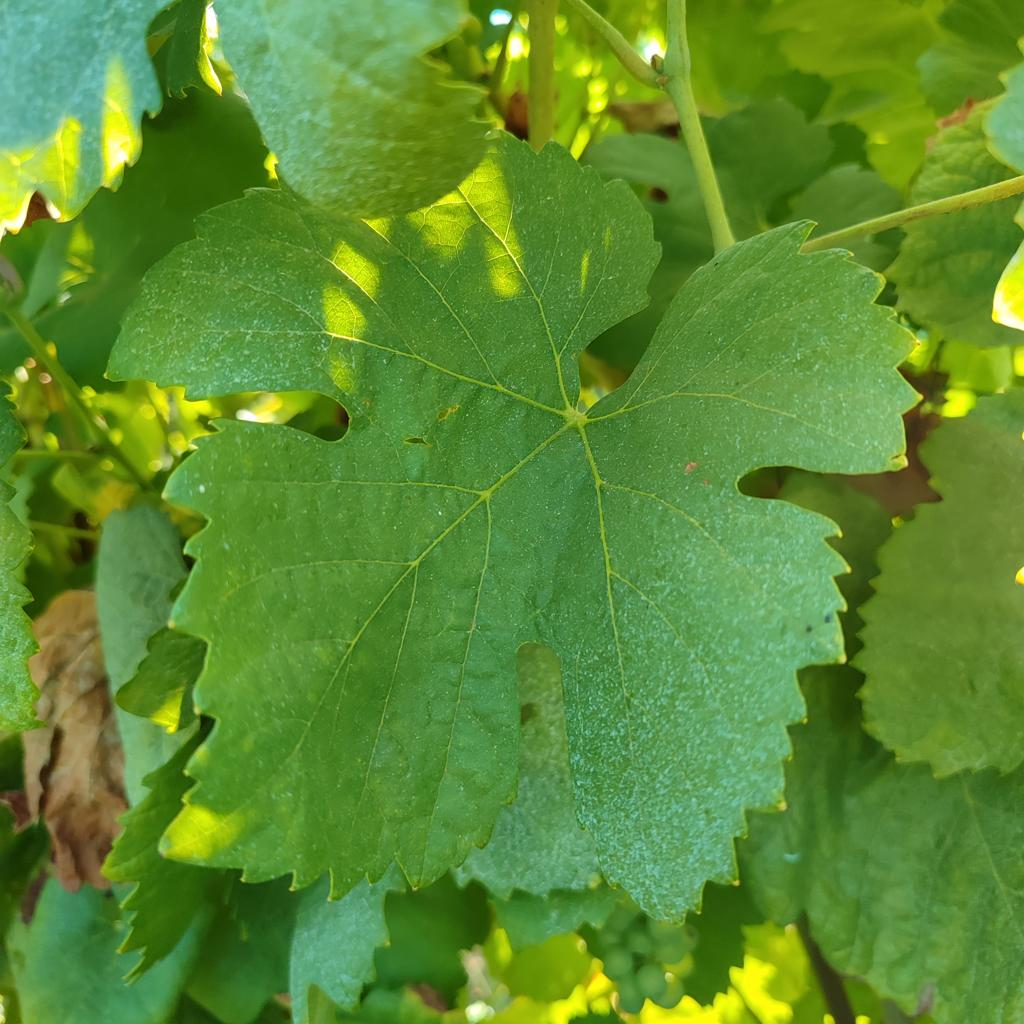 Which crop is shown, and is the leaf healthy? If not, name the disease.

grapevine, healthy
